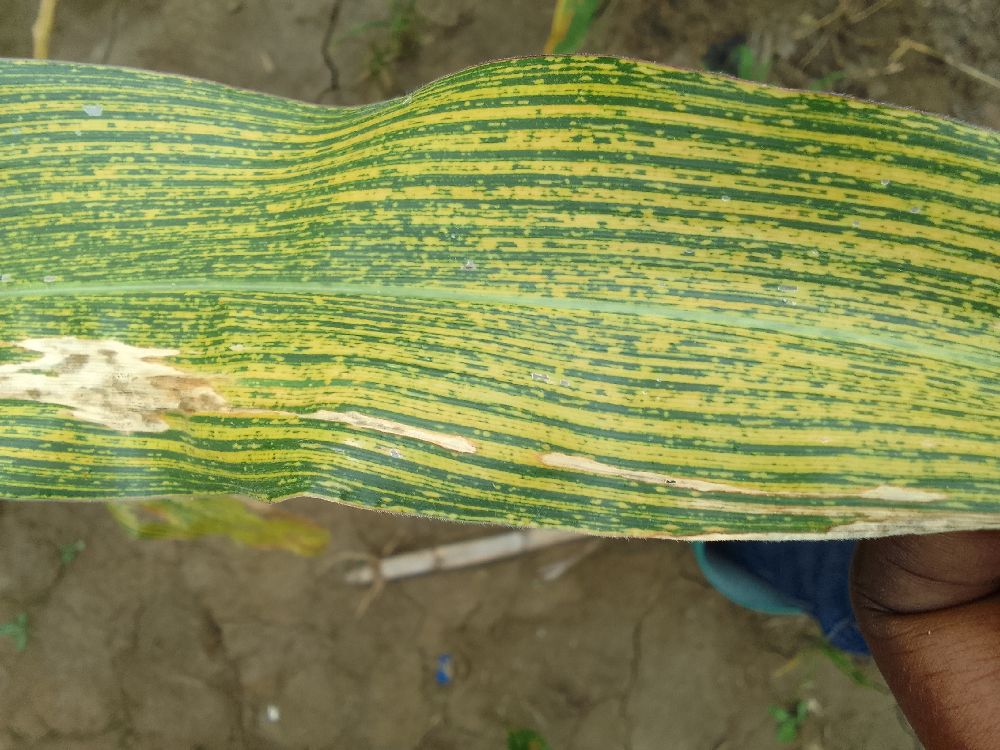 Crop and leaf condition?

maize, maize streak virus
